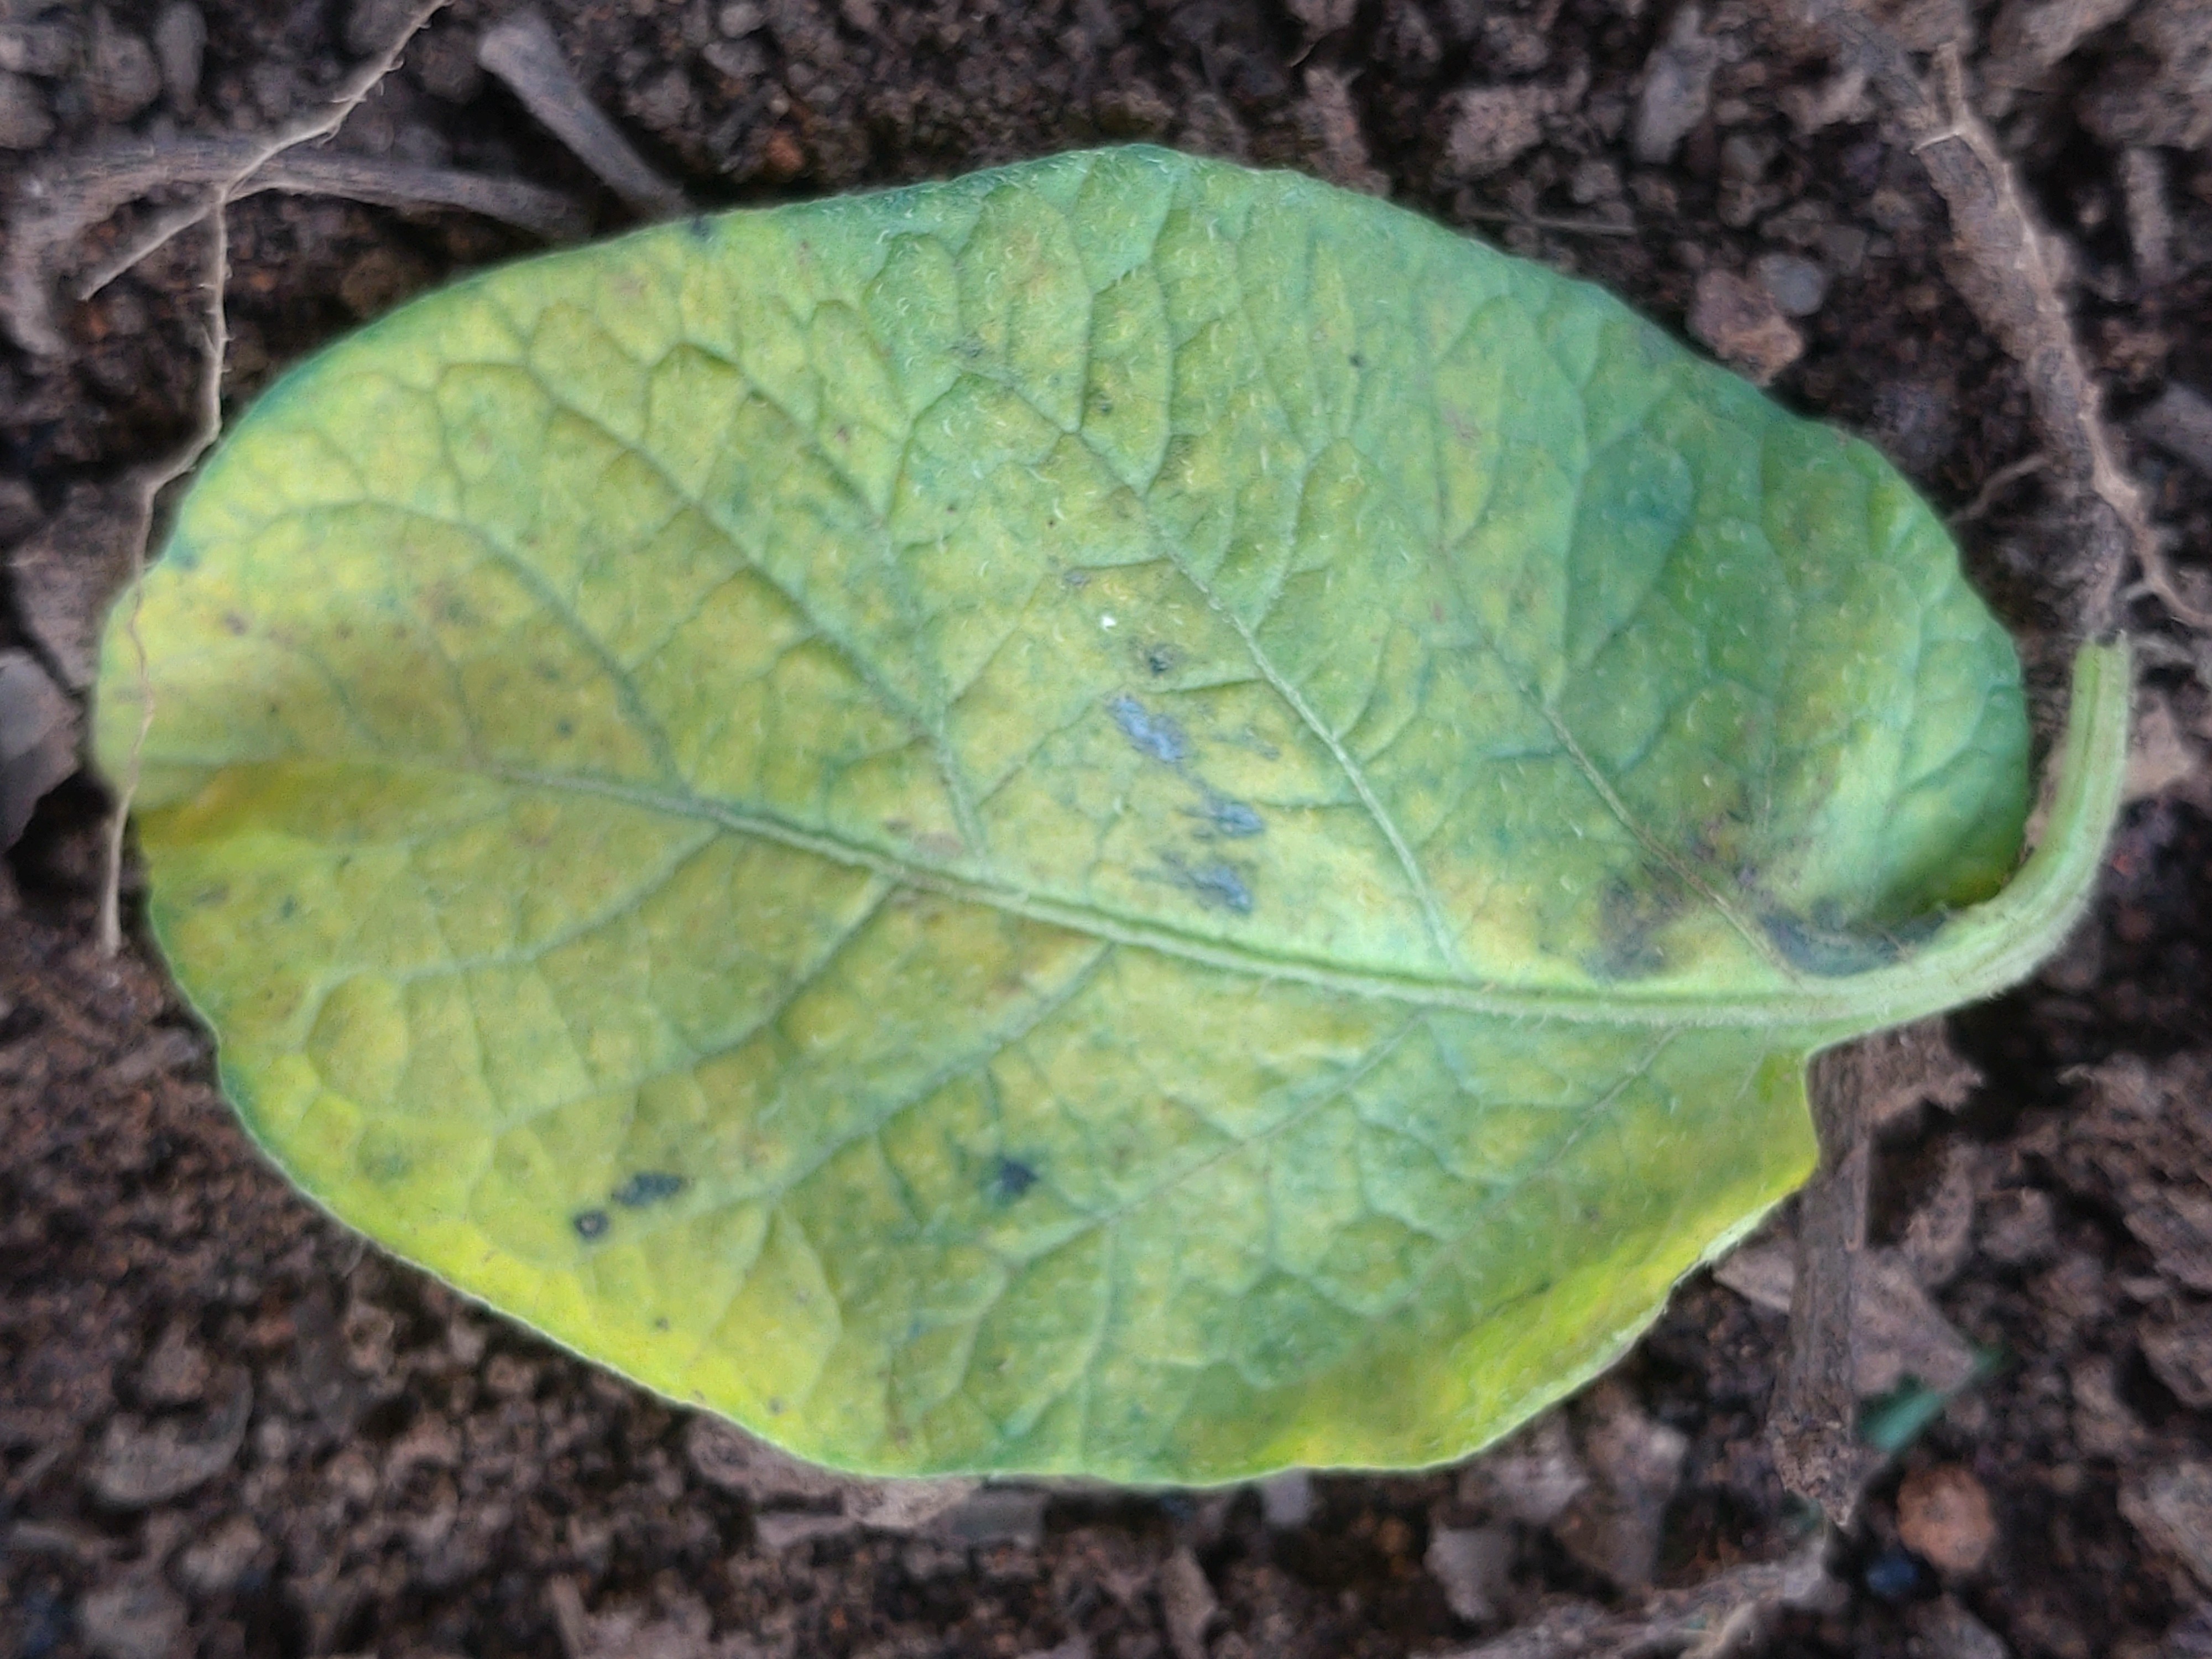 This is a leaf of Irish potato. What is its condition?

late blight
